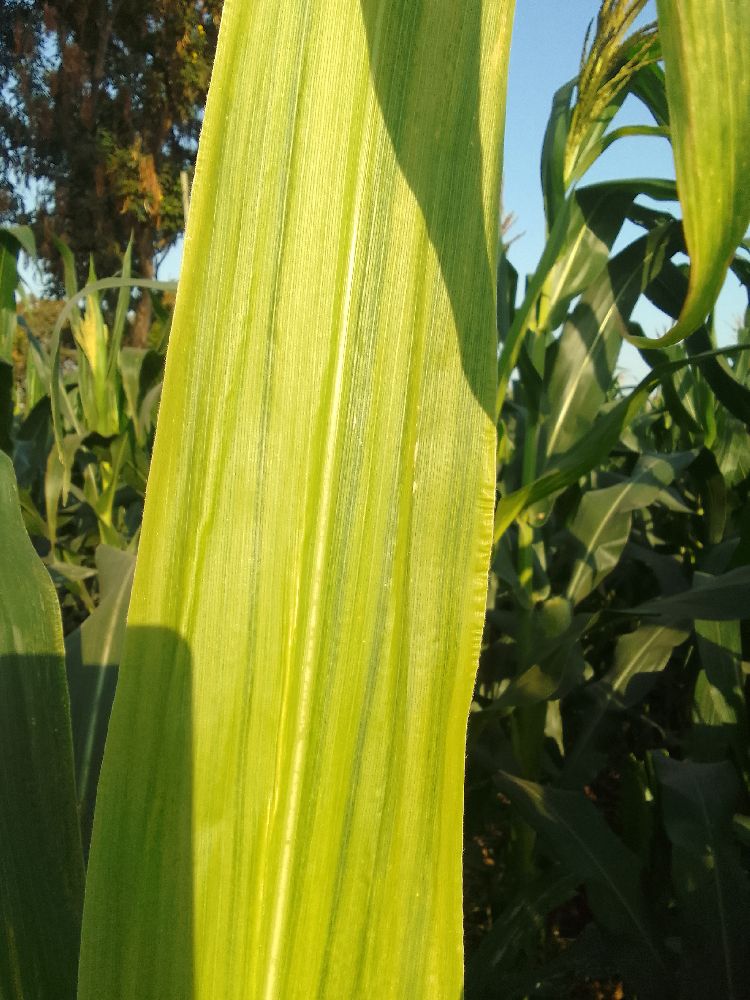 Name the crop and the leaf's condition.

maize, maize lethal necrosis
